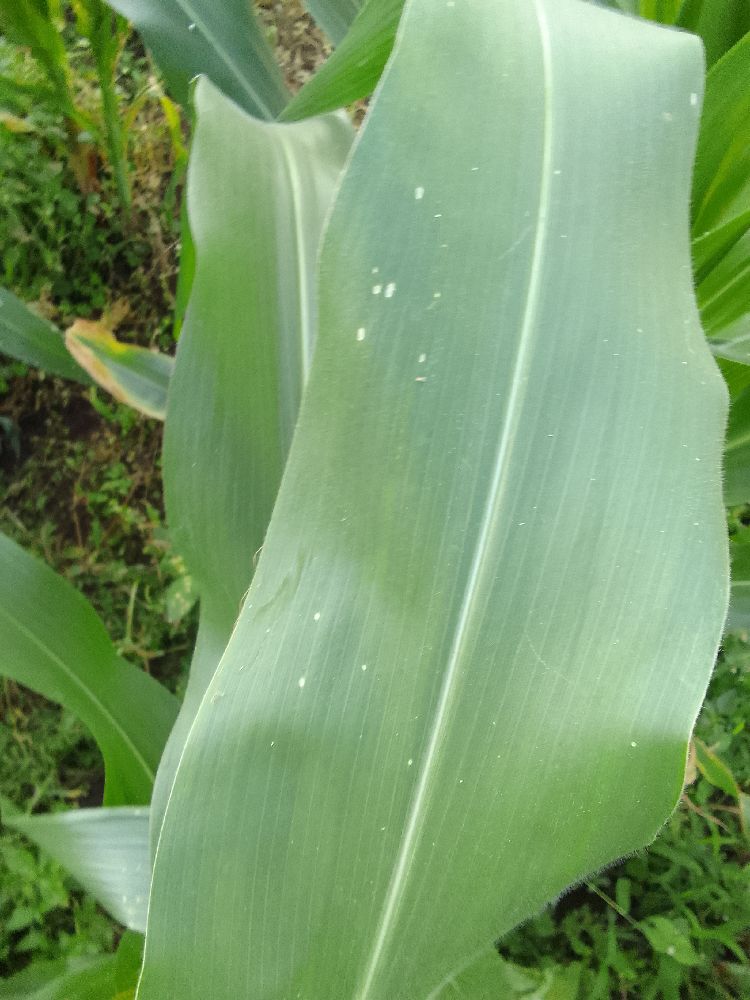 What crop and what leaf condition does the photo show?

maize, healthy
